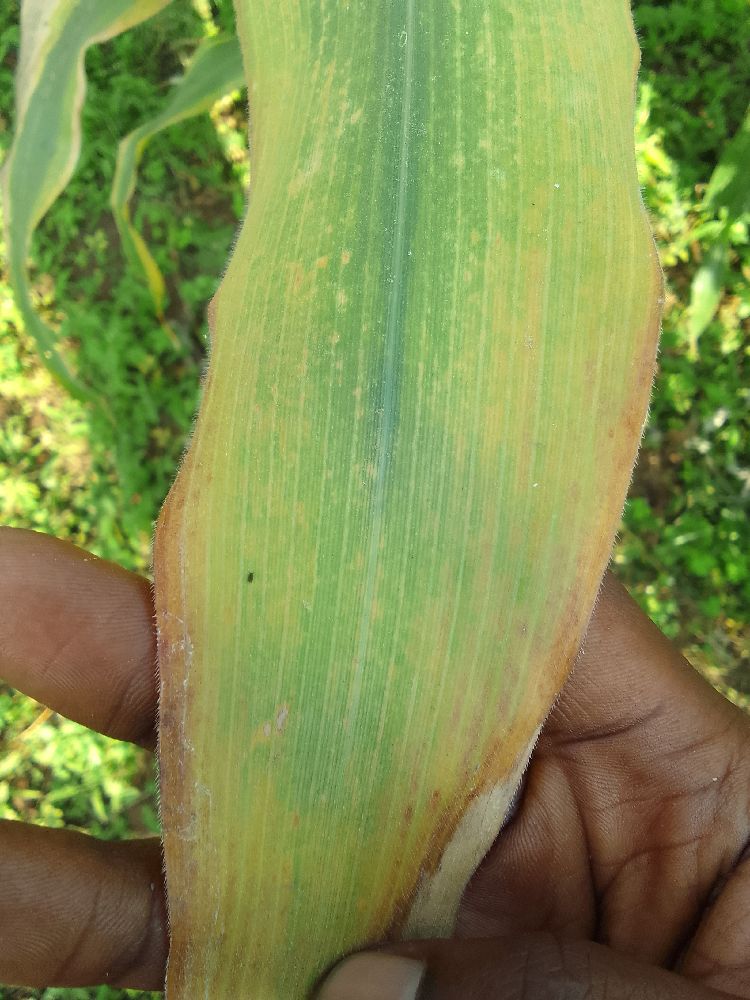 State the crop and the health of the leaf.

maize, maize lethal necrosis
